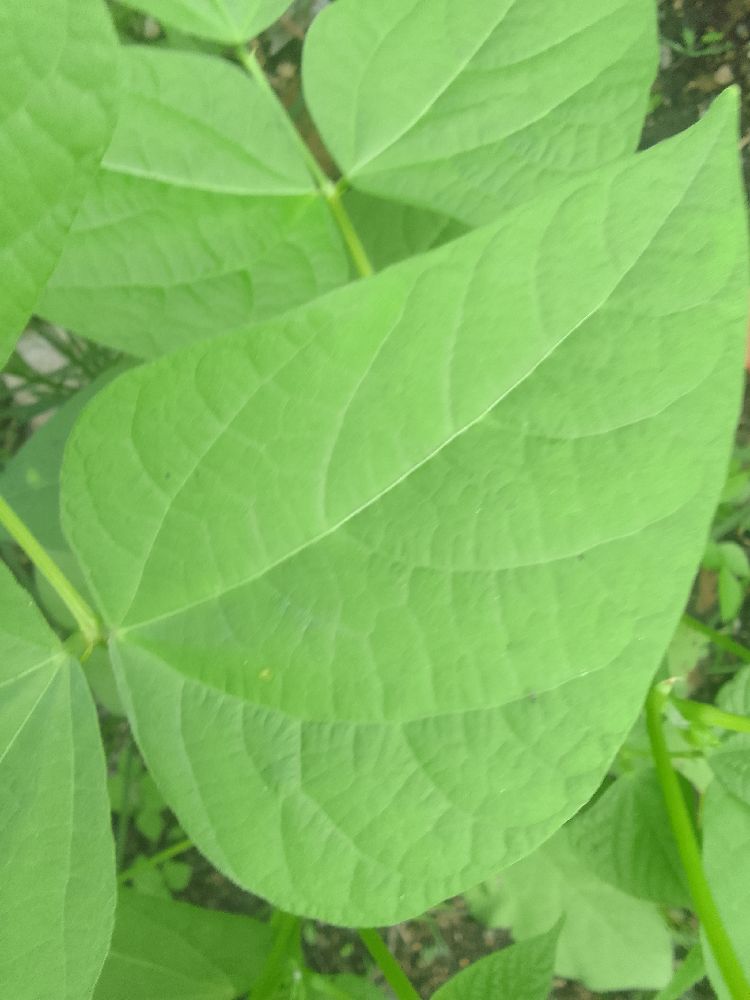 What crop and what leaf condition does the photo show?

common bean, healthy
